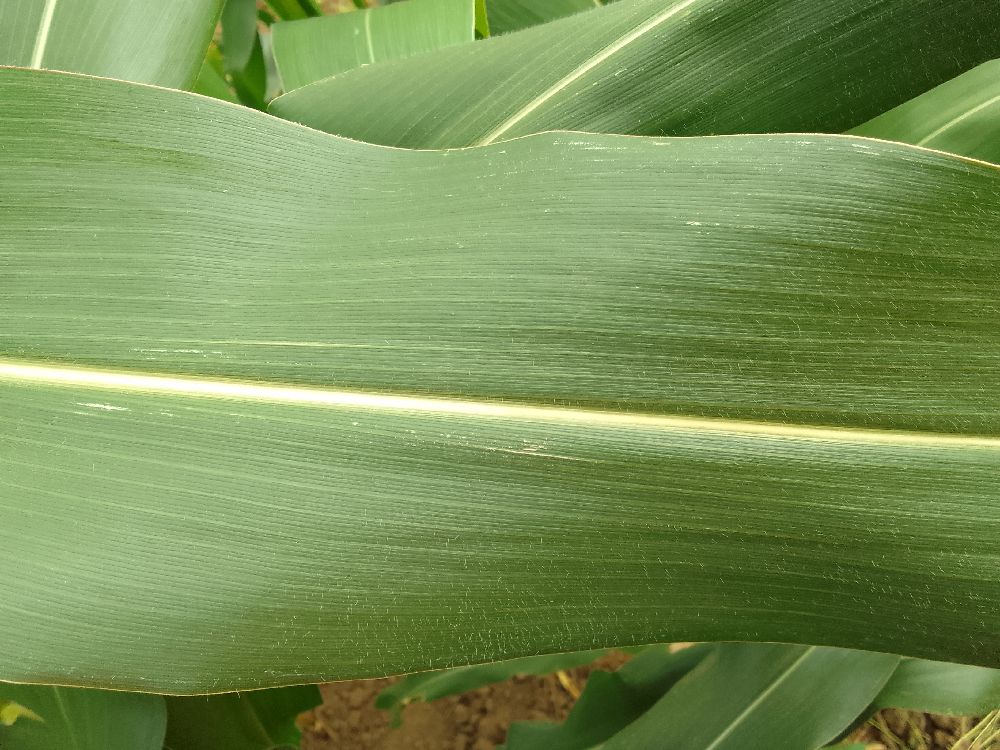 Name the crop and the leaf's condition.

maize, healthy
